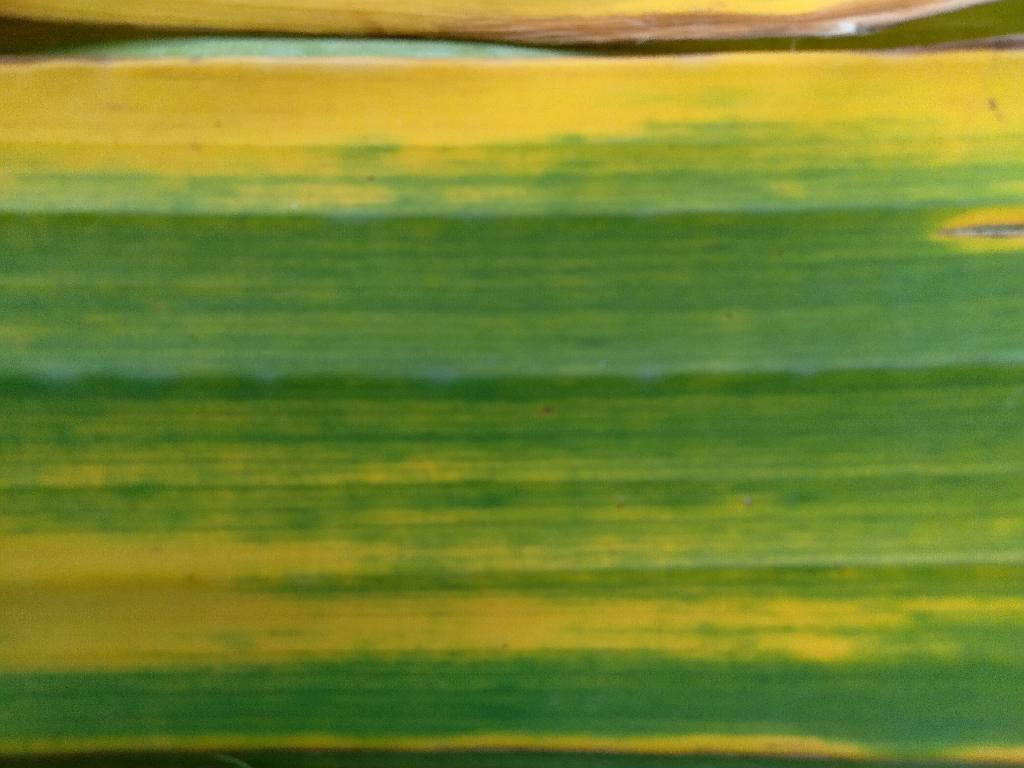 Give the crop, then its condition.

banana, fusarium wilt race 1
